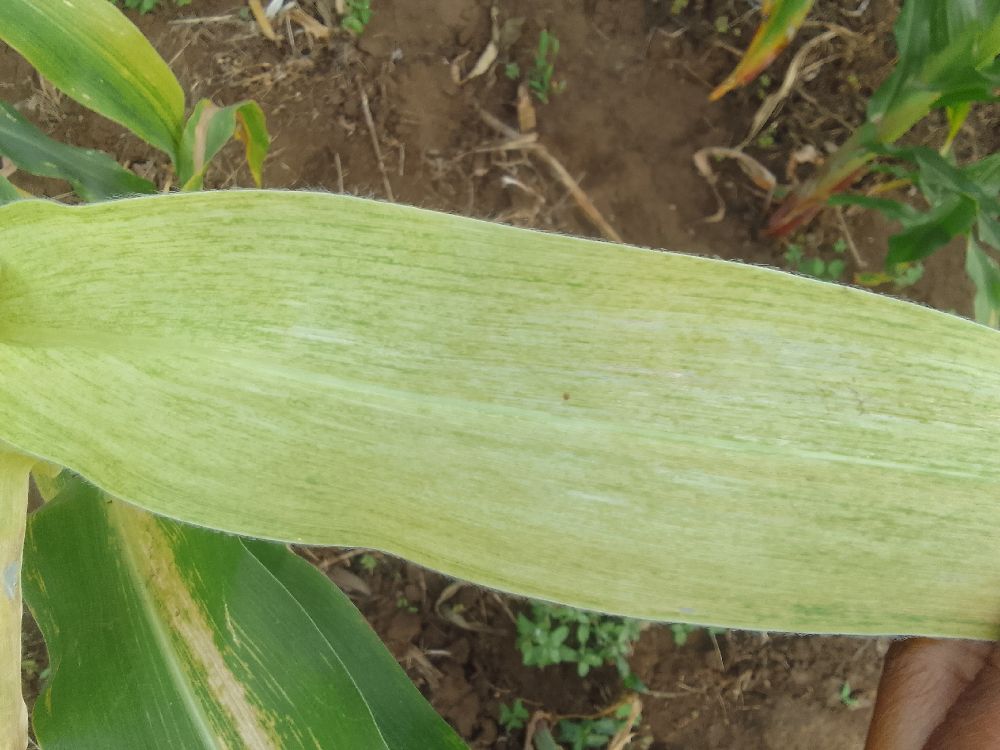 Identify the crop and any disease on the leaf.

maize, maize lethal necrosis
